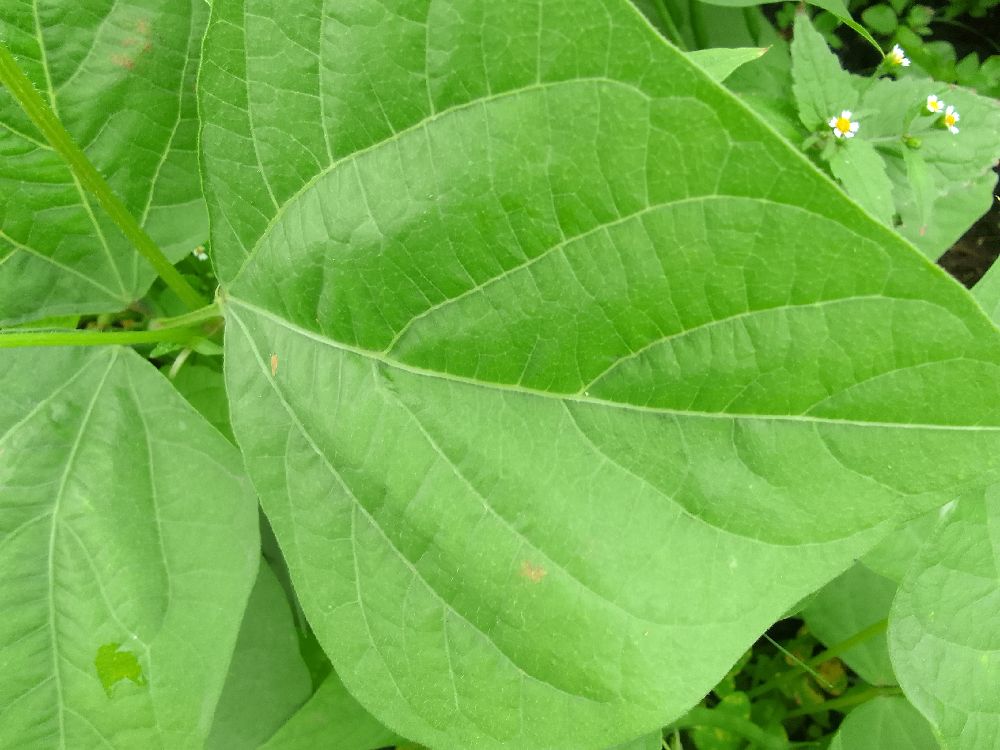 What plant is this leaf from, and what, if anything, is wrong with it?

common bean, healthy
